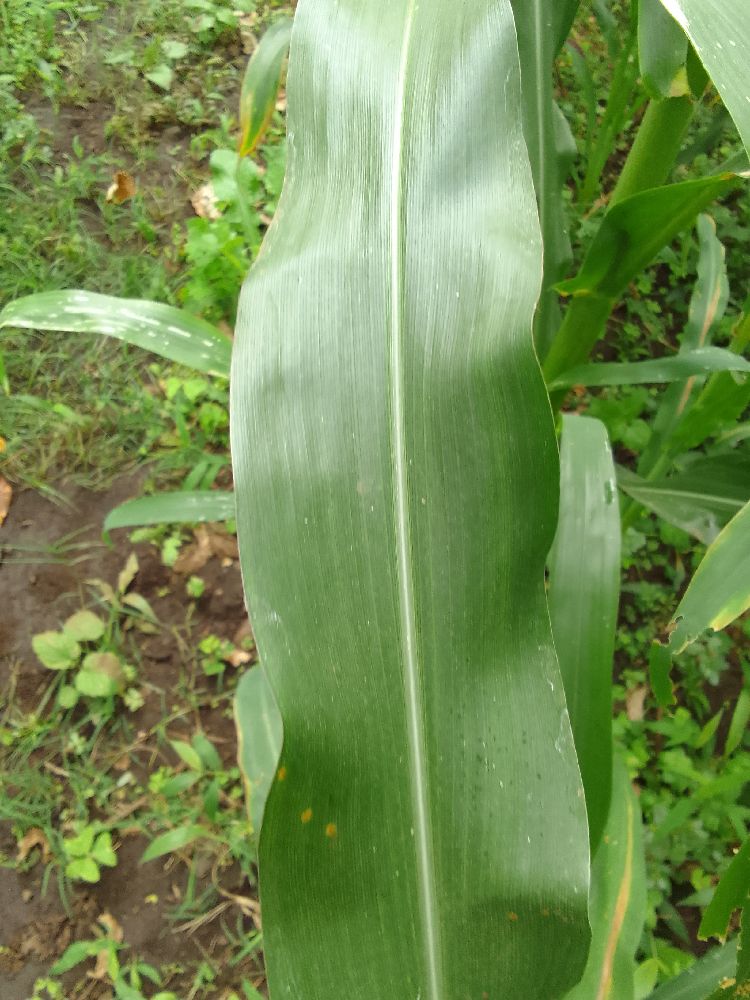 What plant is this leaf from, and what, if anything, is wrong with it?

maize, healthy
